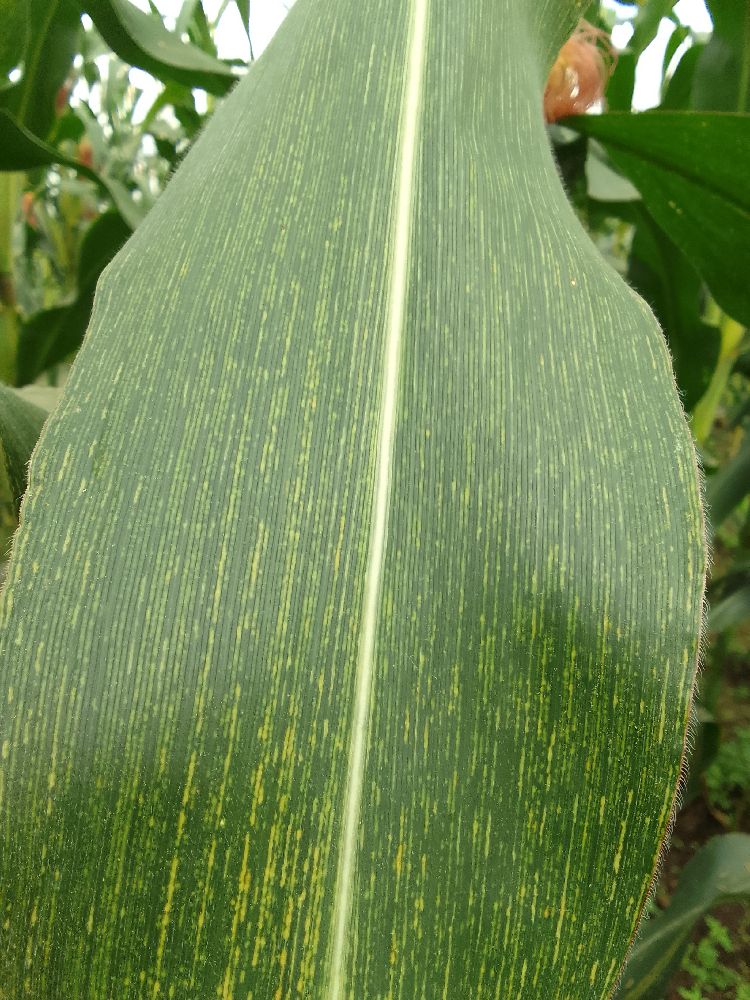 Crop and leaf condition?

maize, maize streak virus
